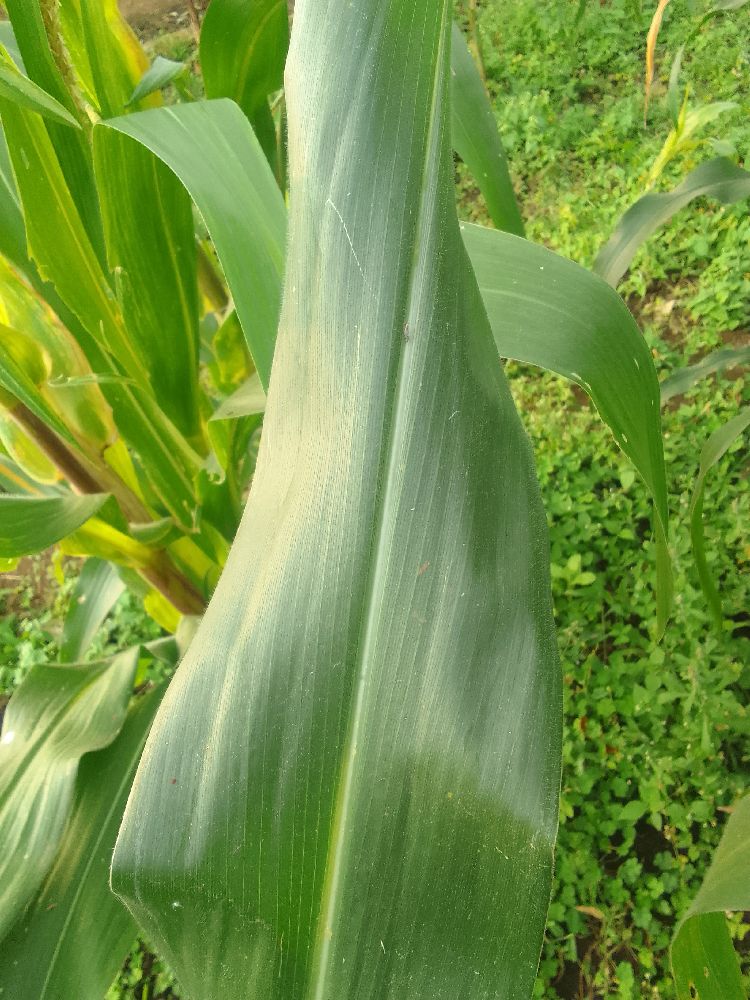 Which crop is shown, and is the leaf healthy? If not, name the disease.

maize, healthy
